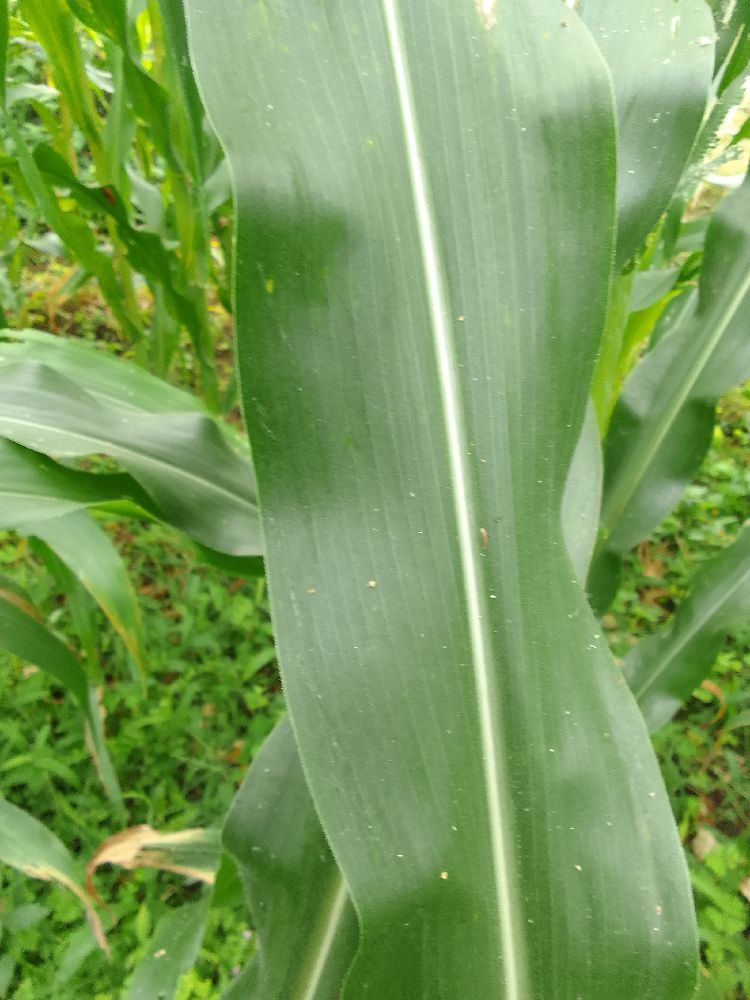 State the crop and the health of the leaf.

maize, healthy
